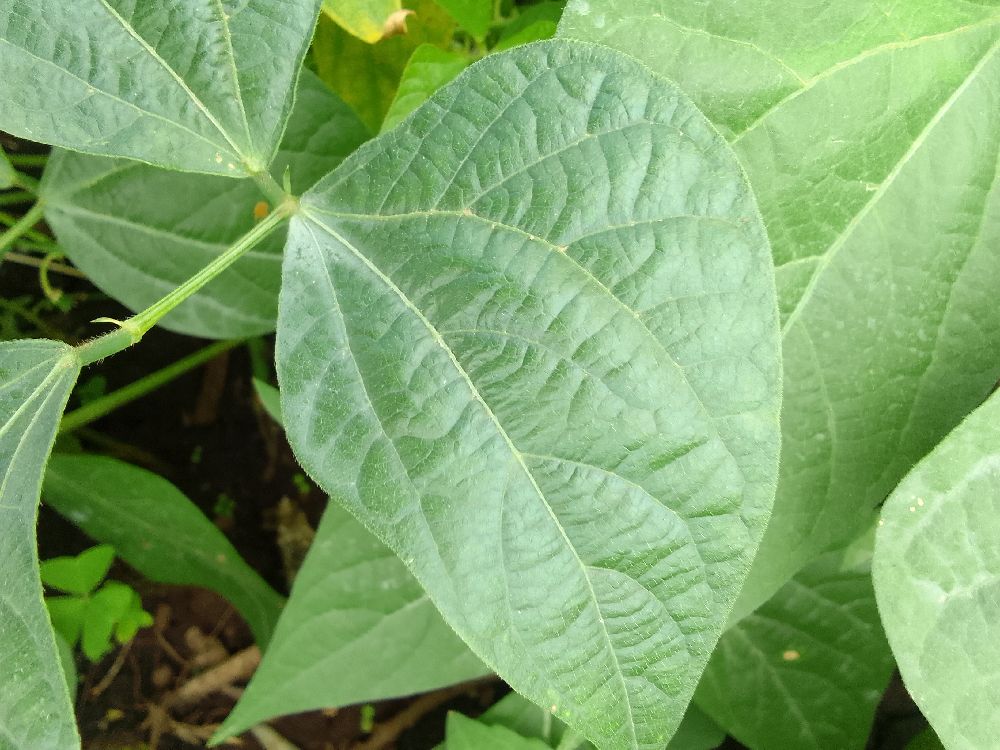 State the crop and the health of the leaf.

common bean, healthy
